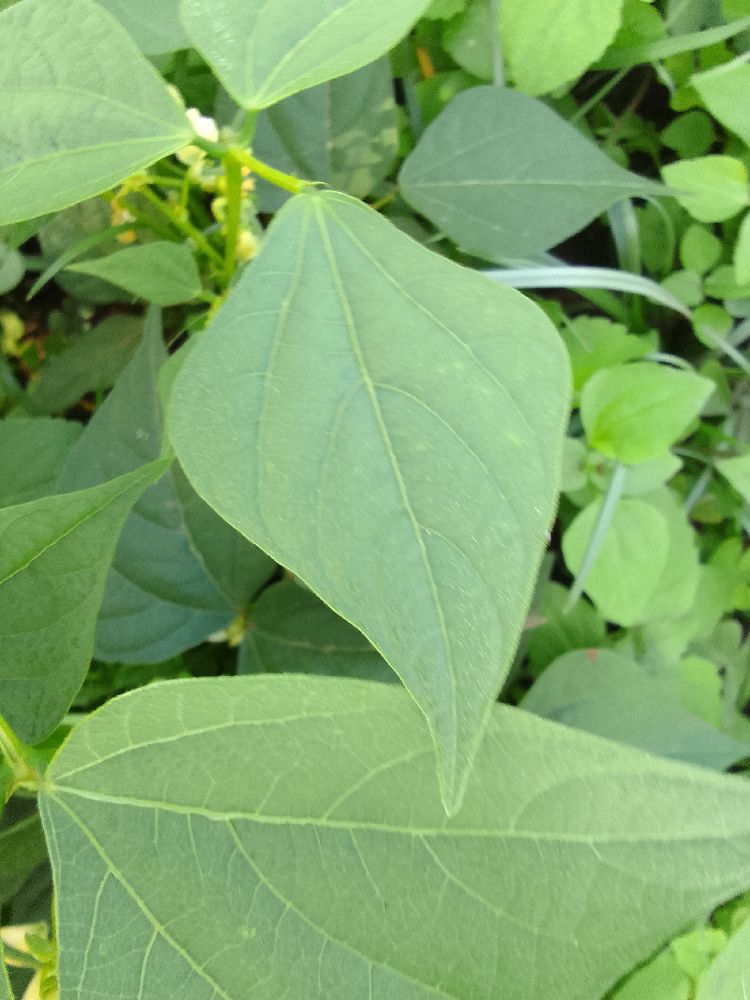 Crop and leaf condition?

common bean, healthy
